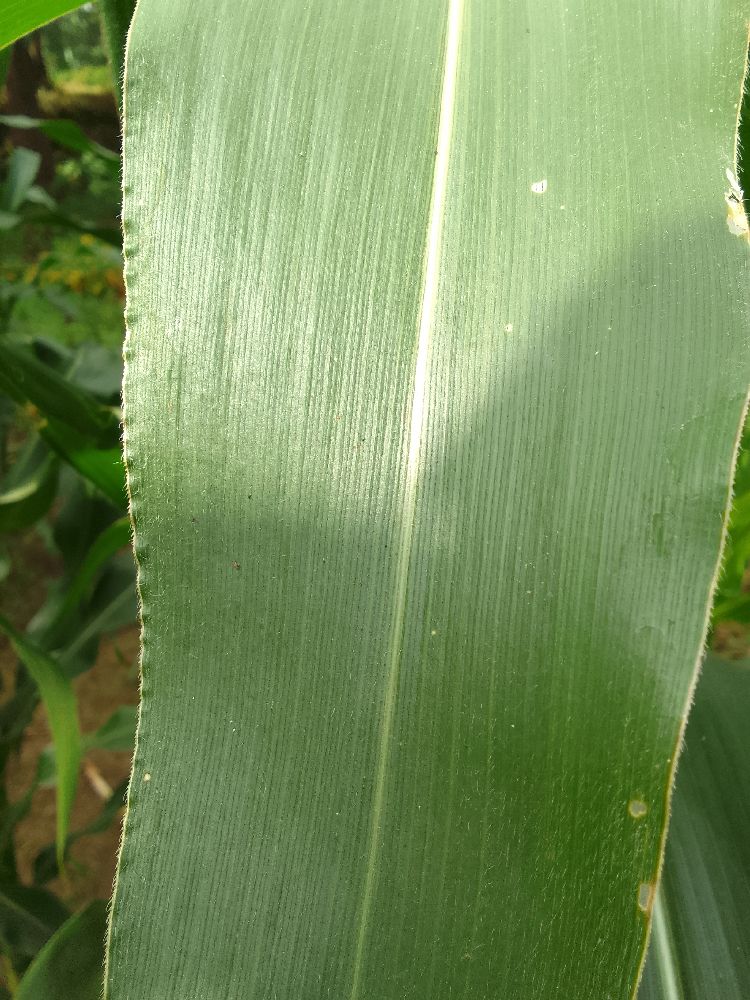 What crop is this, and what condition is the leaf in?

maize, healthy
